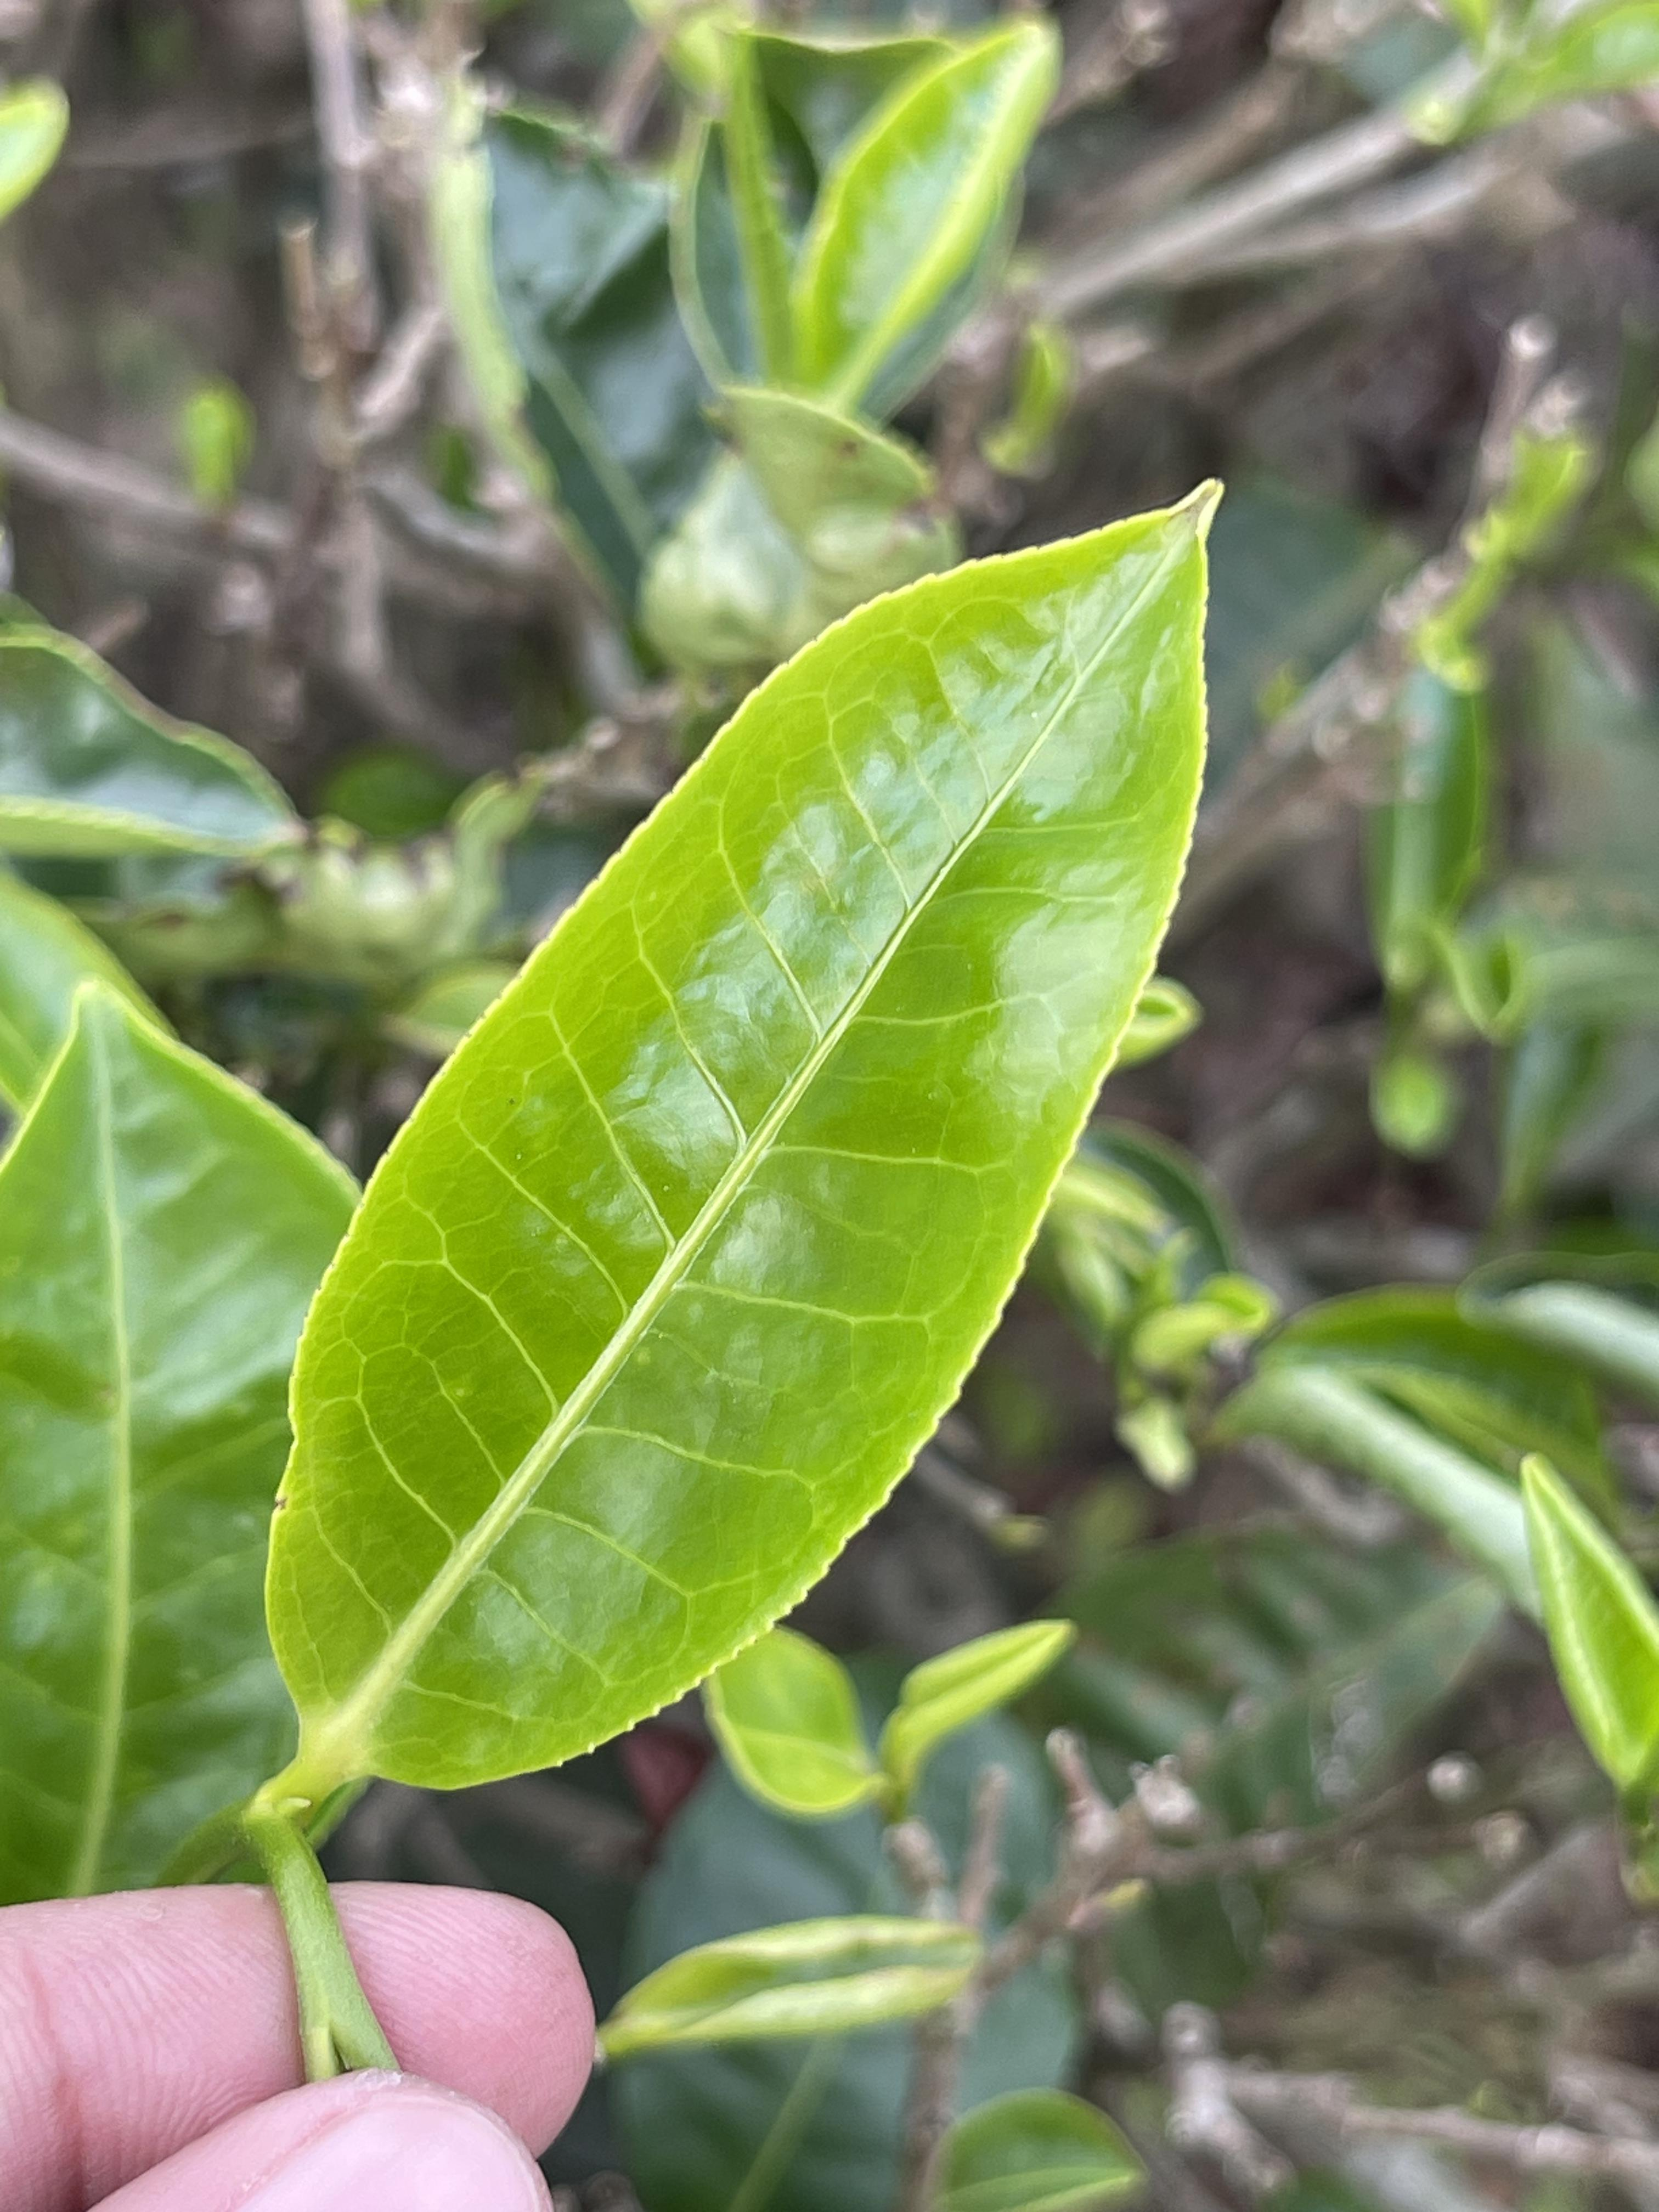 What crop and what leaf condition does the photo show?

tea, healthy leaf
